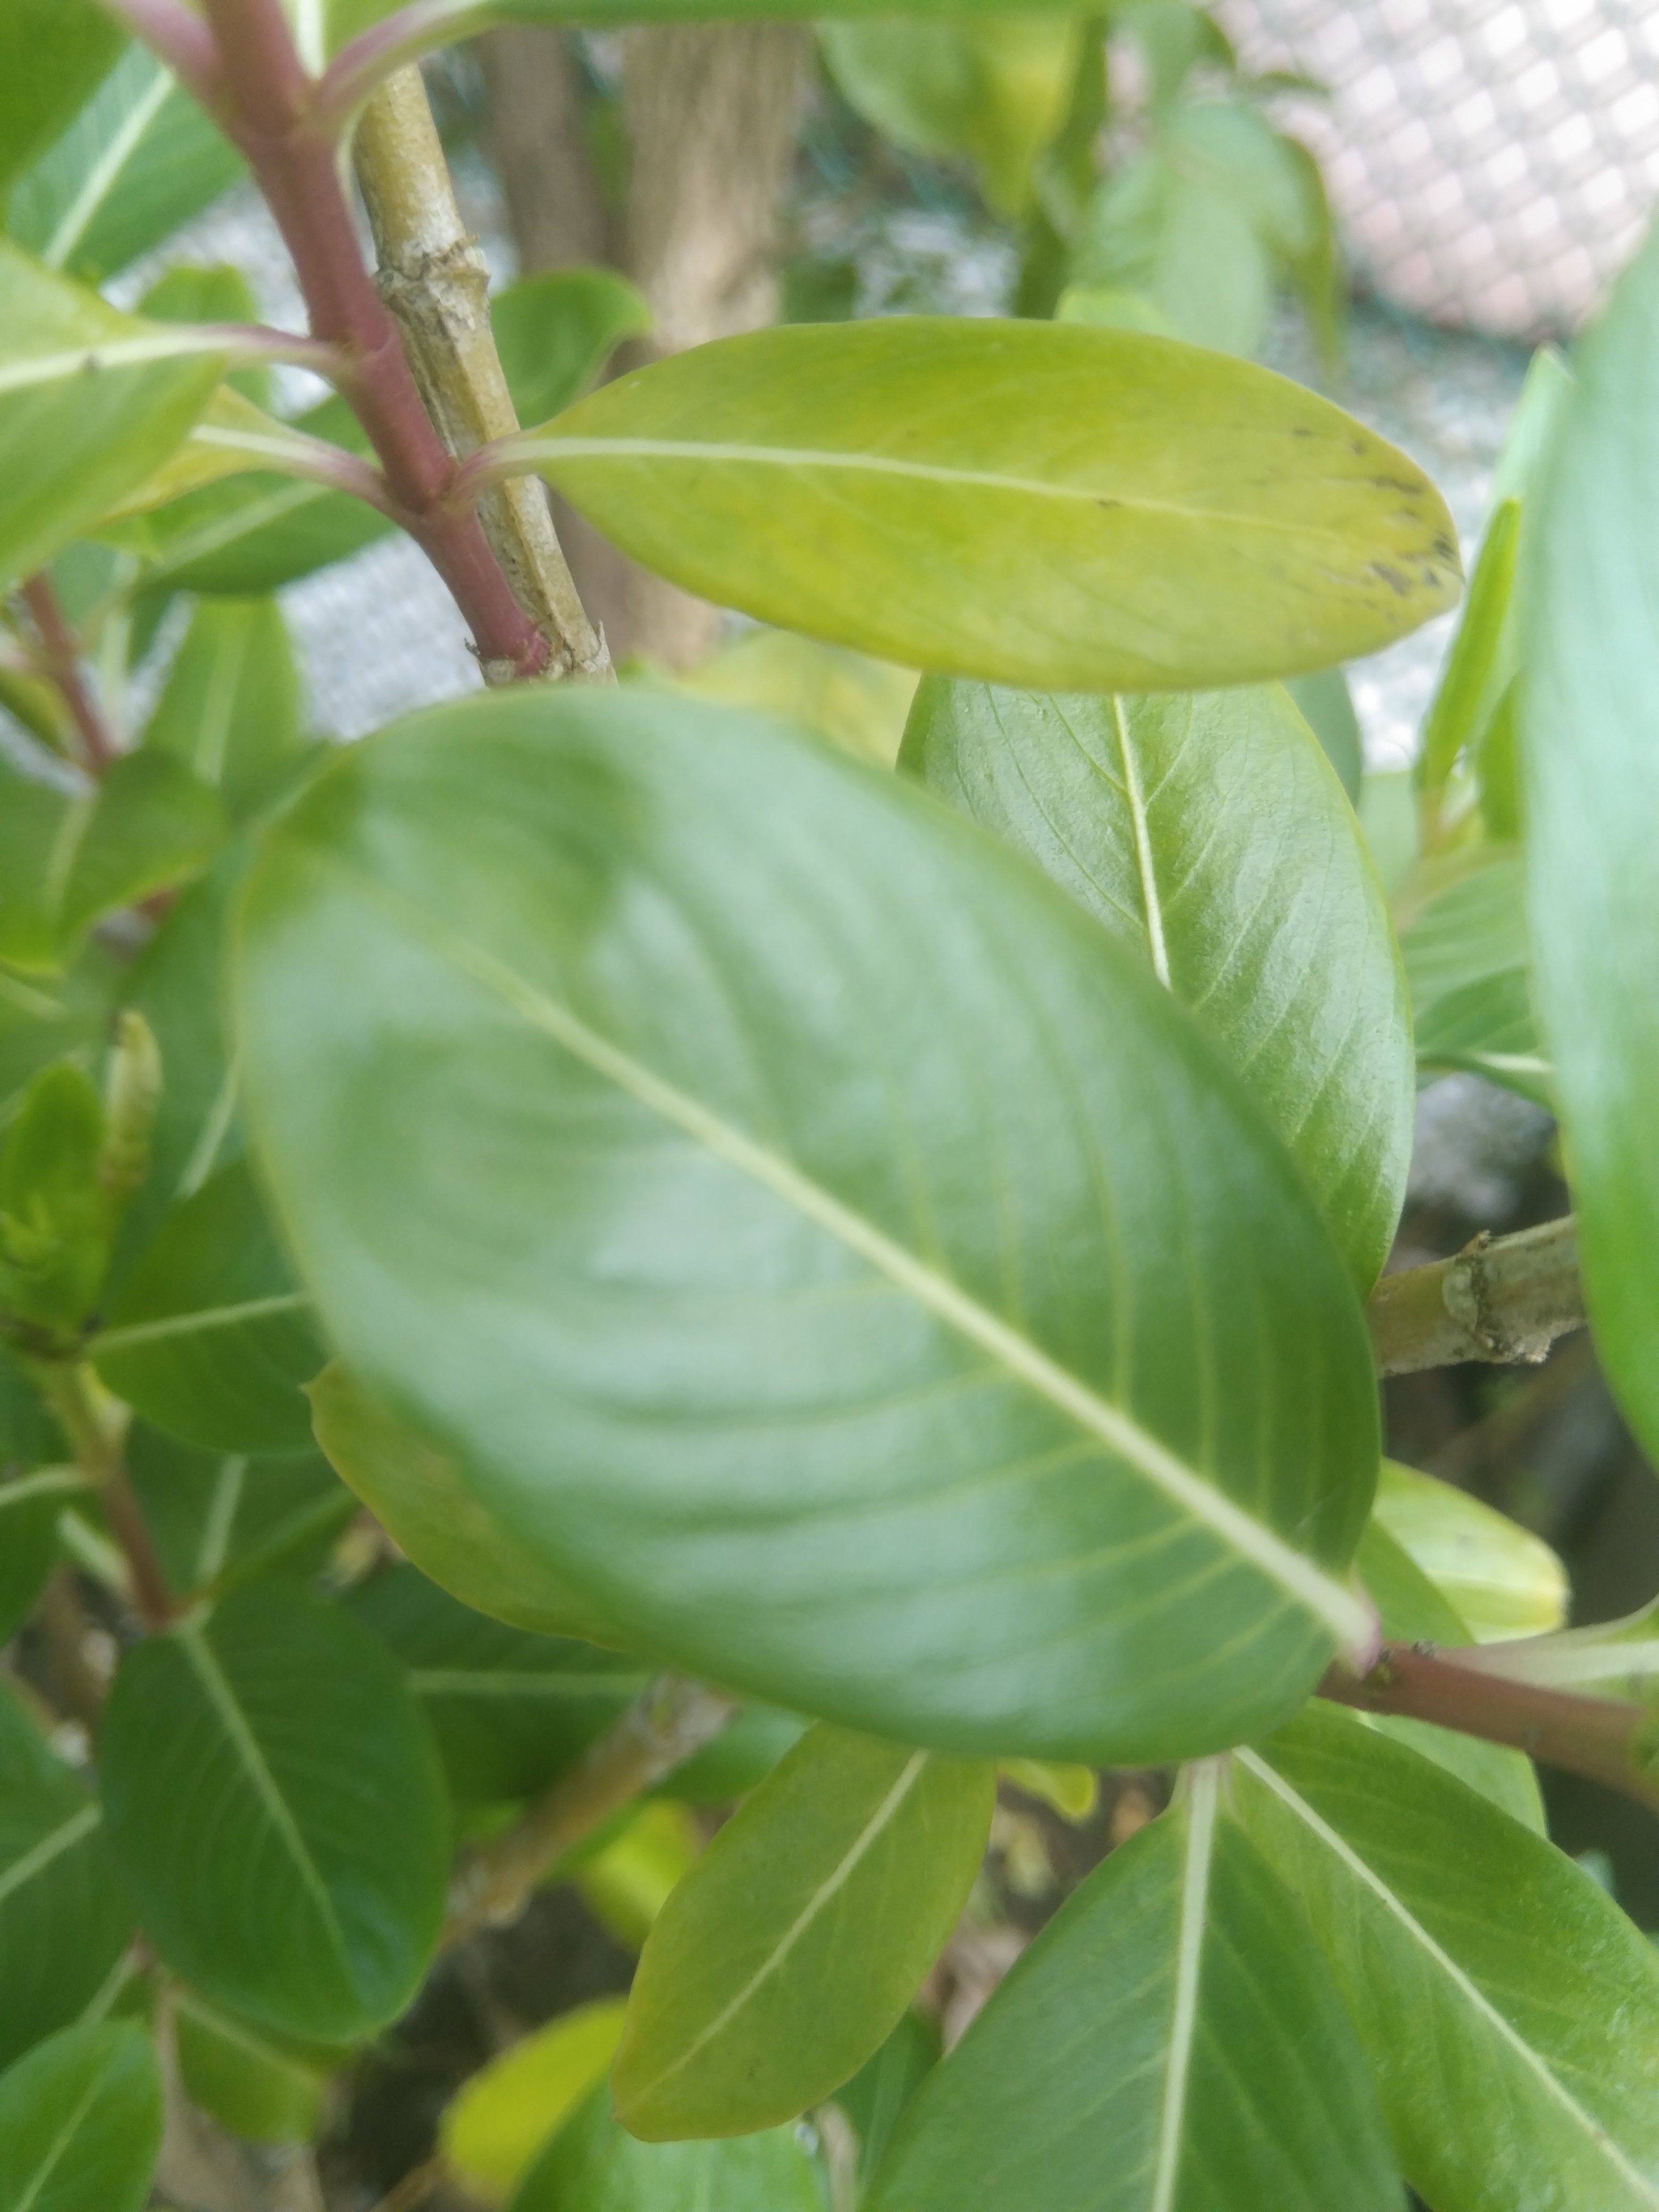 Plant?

rose periwinkle
